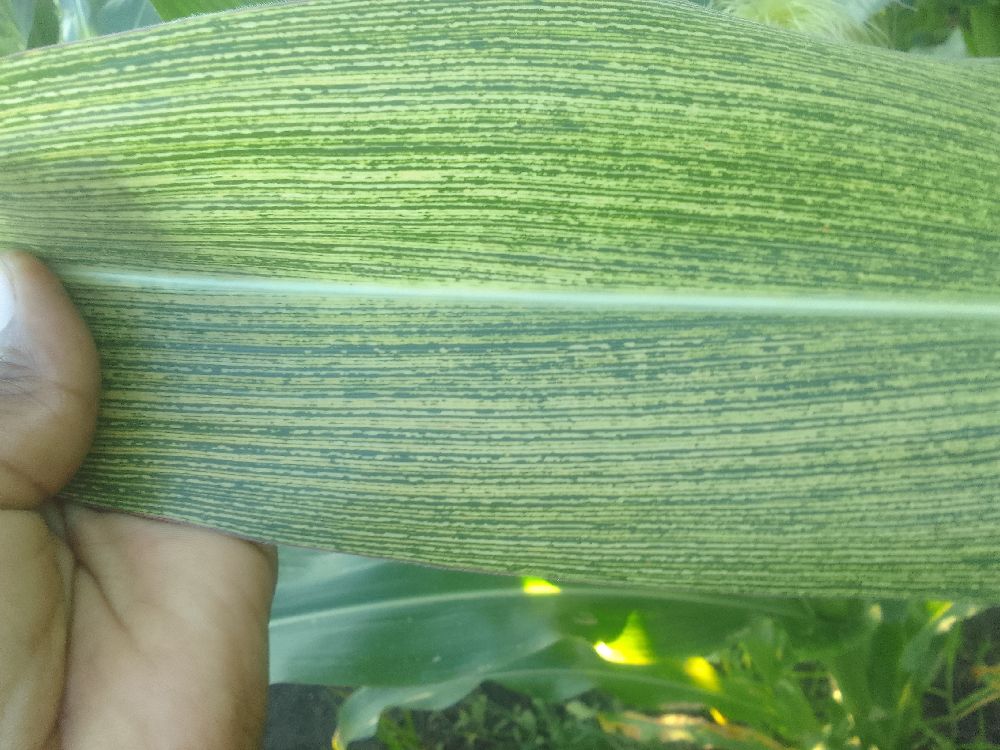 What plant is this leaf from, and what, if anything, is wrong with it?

maize, maize streak virus
